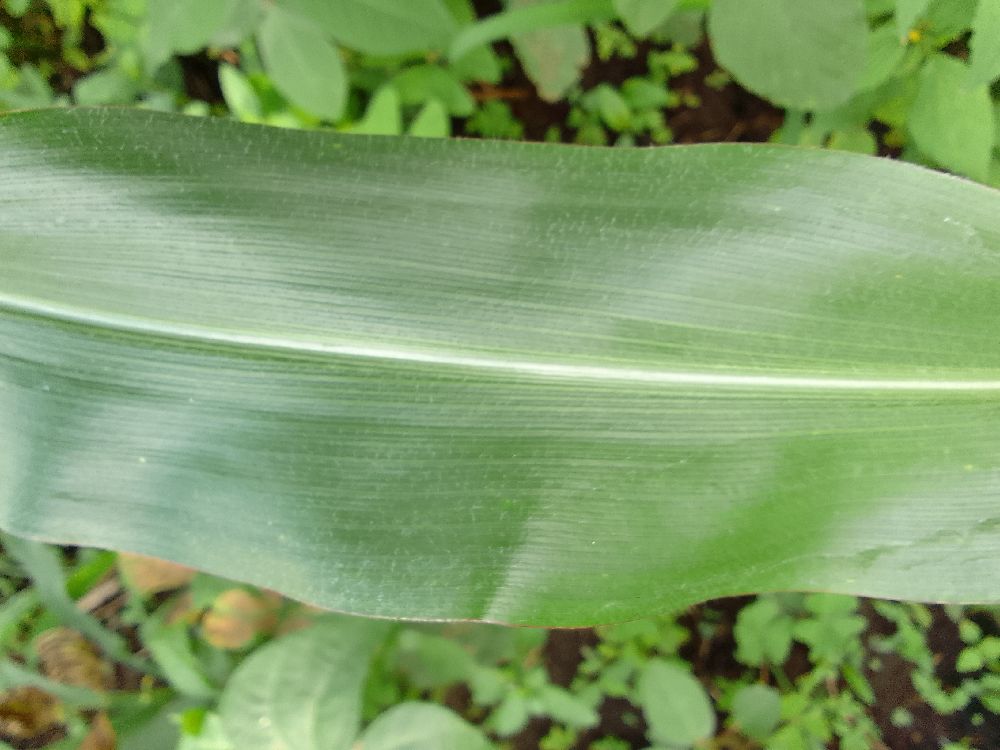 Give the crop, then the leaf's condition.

maize, healthy
